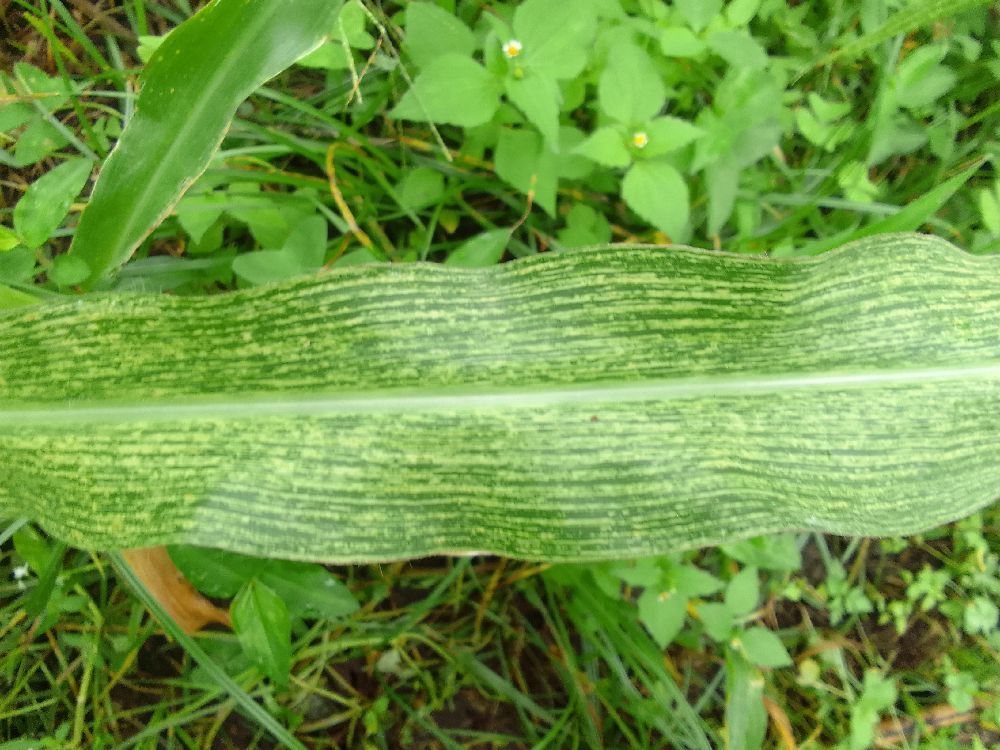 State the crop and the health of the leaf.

maize, maize streak virus
